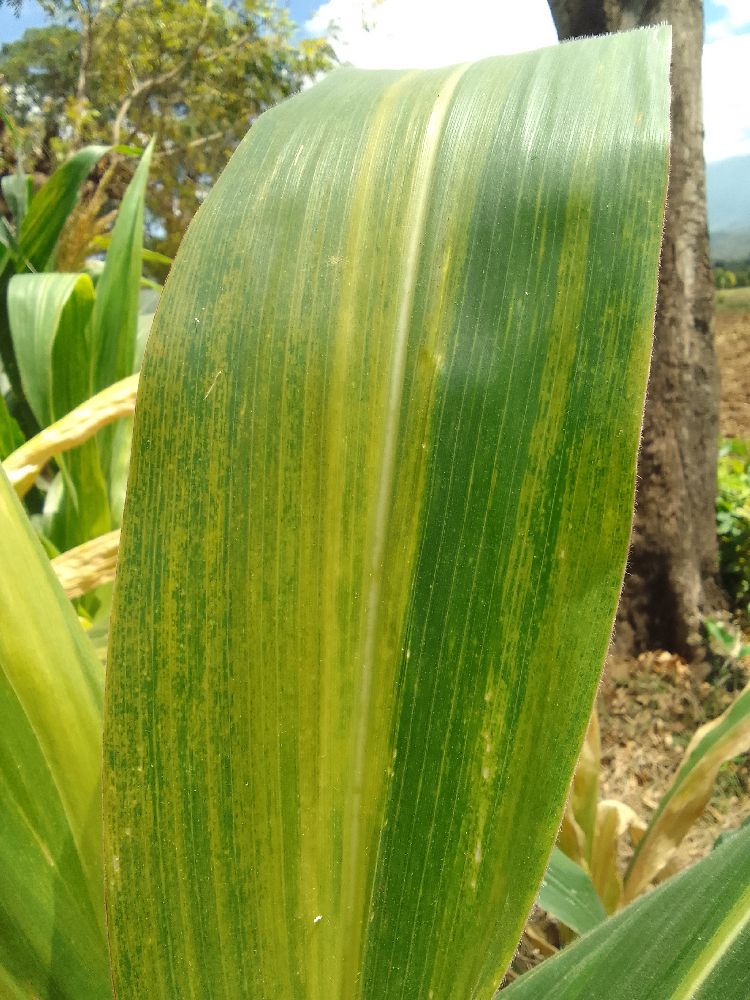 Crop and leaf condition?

maize, maize lethal necrosis
